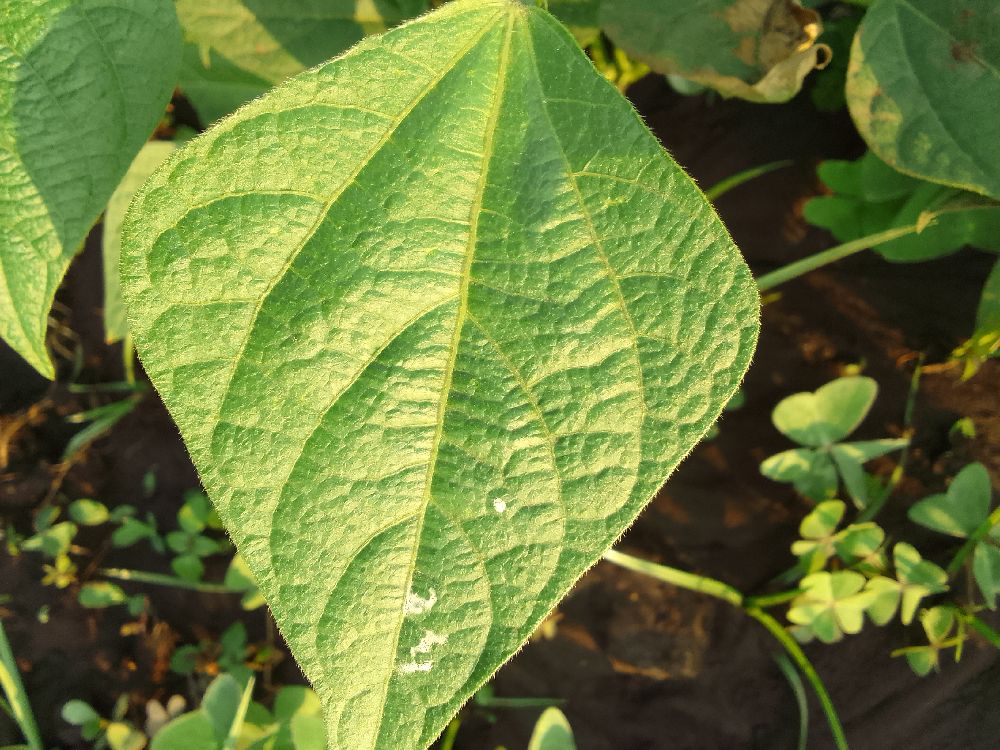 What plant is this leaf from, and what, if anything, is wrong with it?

common bean, healthy
